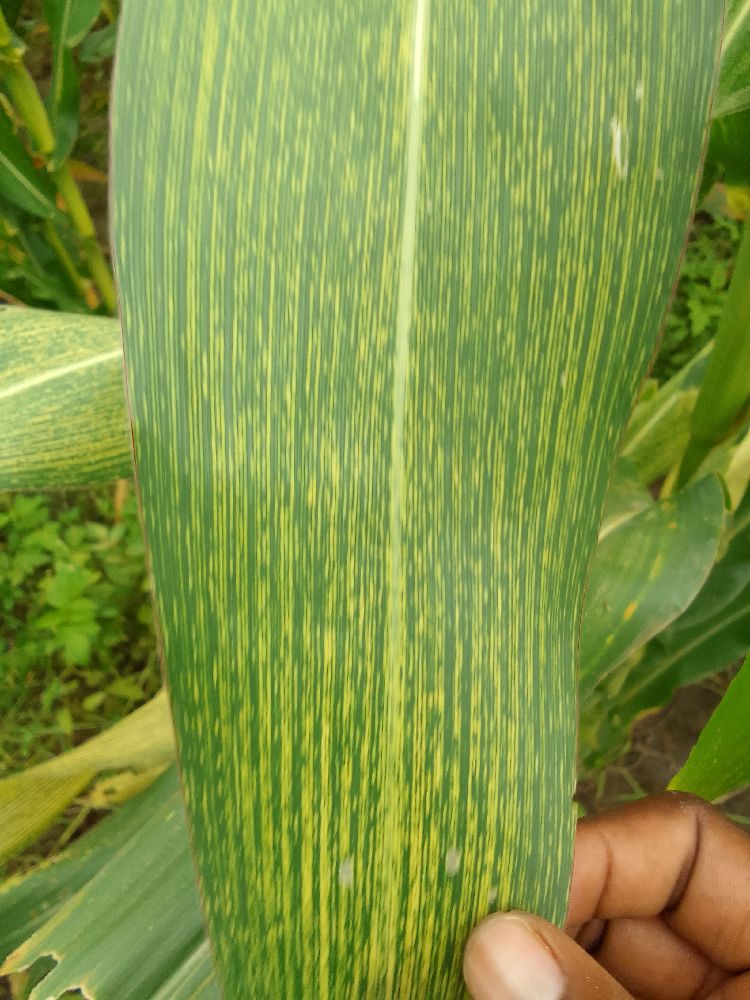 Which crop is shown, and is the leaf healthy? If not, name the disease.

maize, maize streak virus
